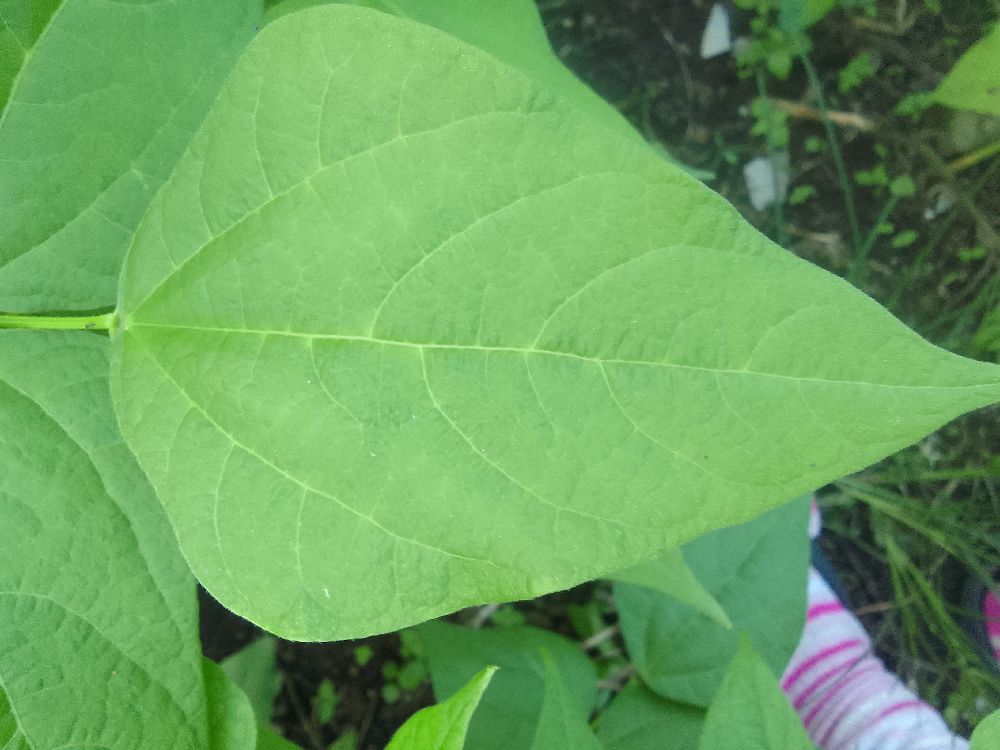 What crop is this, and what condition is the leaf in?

common bean, healthy
